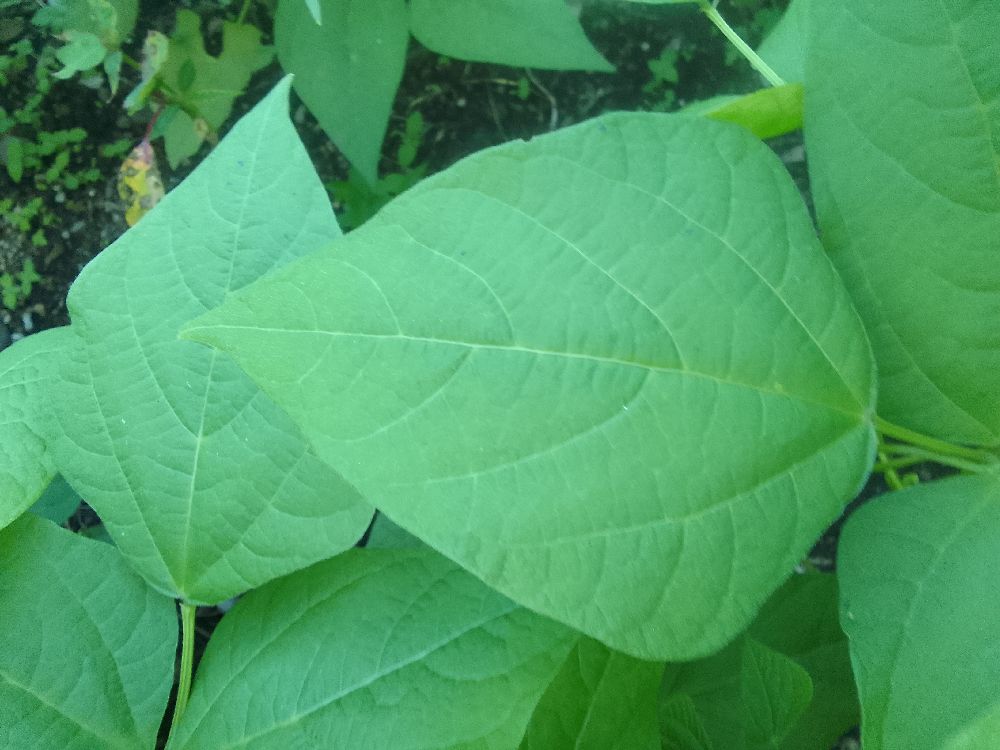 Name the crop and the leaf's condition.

common bean, healthy
